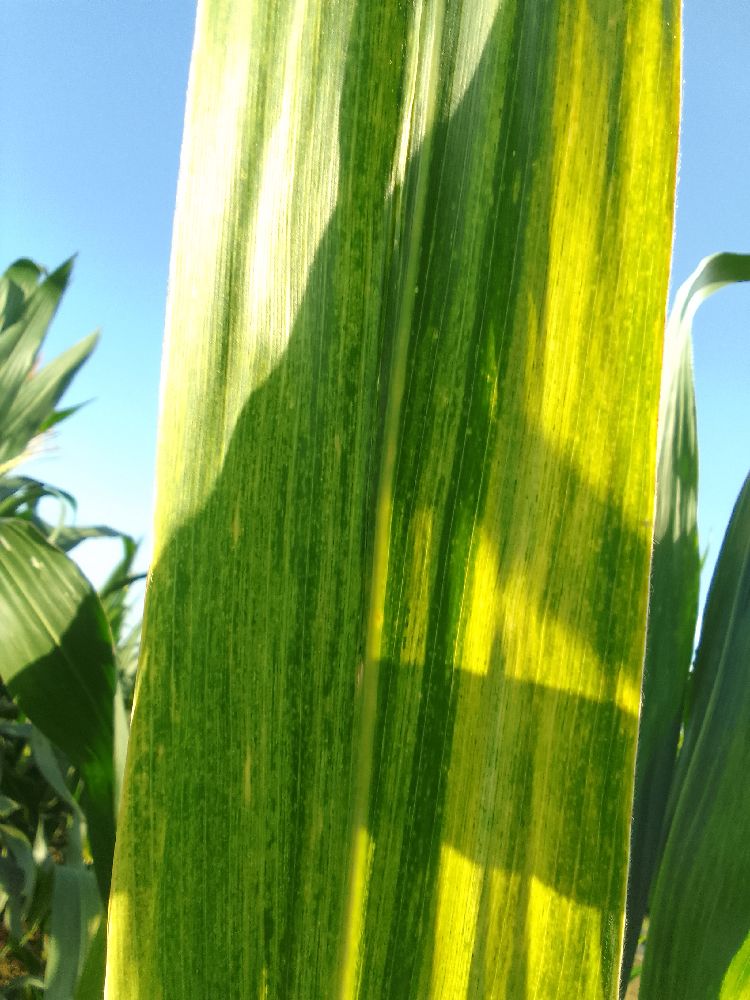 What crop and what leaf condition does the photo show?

maize, maize lethal necrosis
